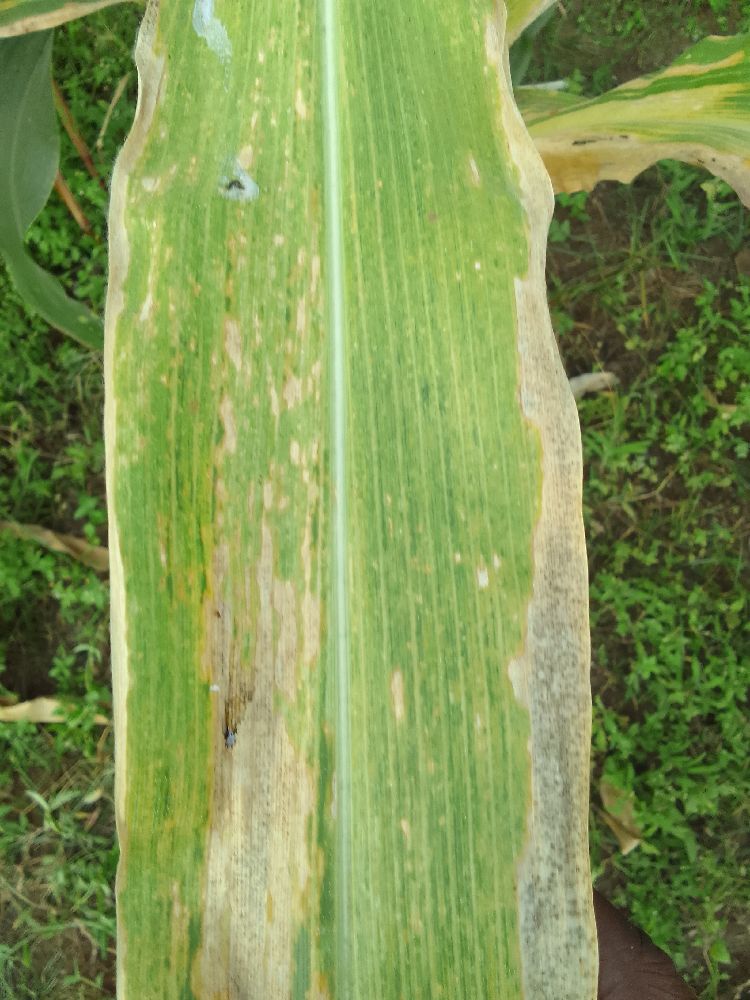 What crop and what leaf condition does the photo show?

maize, maize lethal necrosis
